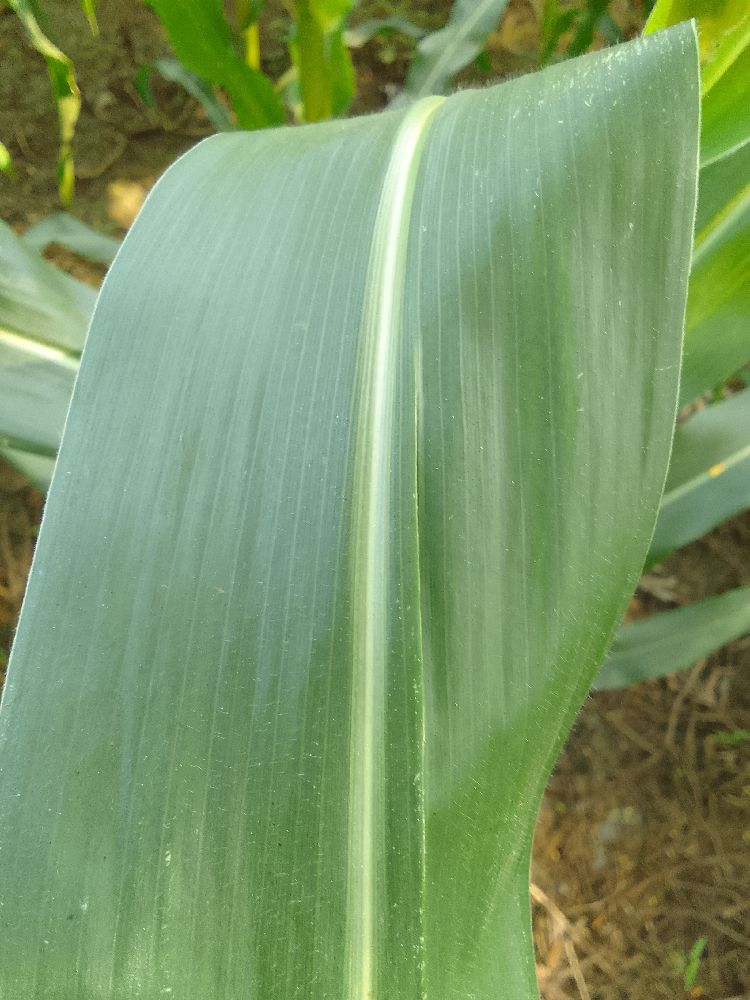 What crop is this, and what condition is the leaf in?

maize, healthy
